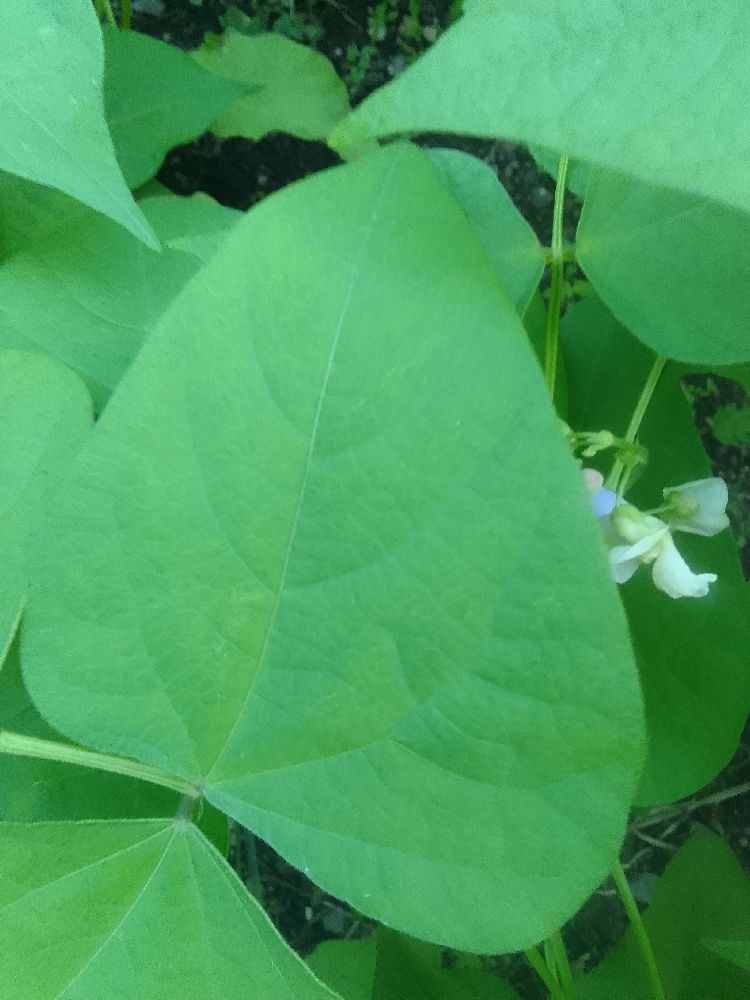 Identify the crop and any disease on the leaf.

common bean, healthy
